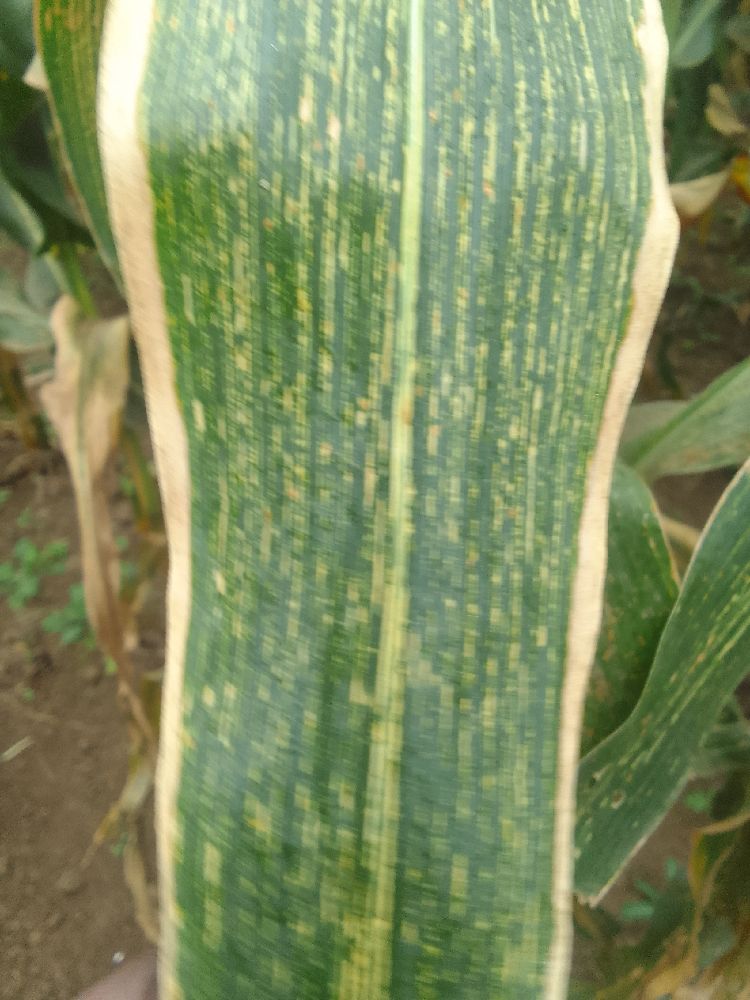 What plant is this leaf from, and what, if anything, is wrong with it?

maize, maize streak virus
